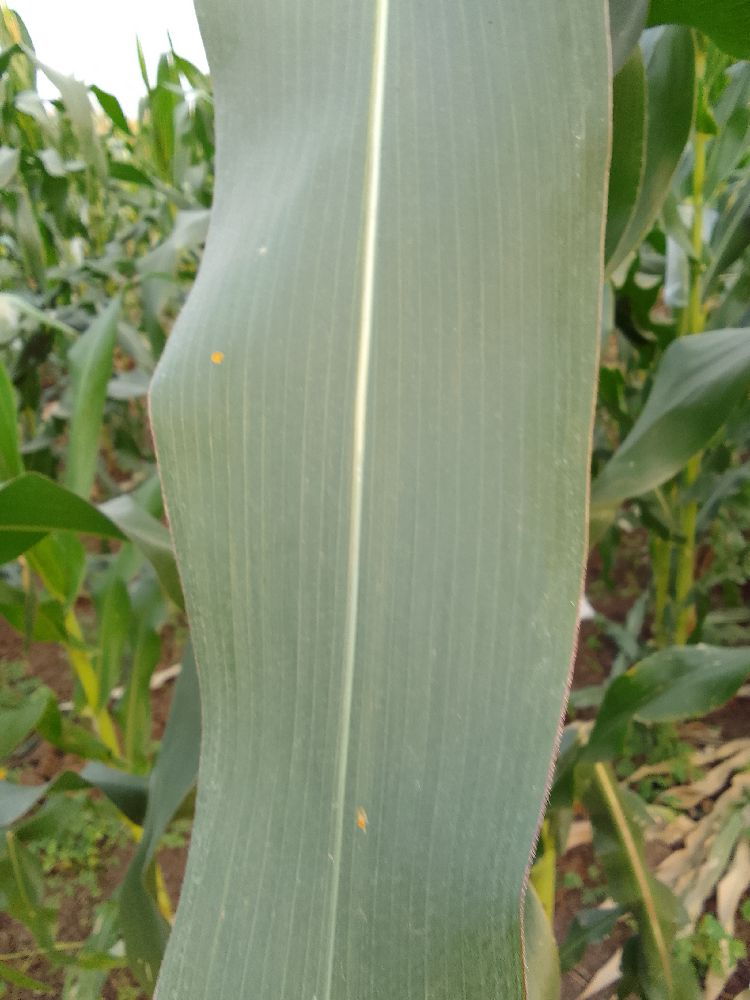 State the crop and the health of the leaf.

maize, healthy
